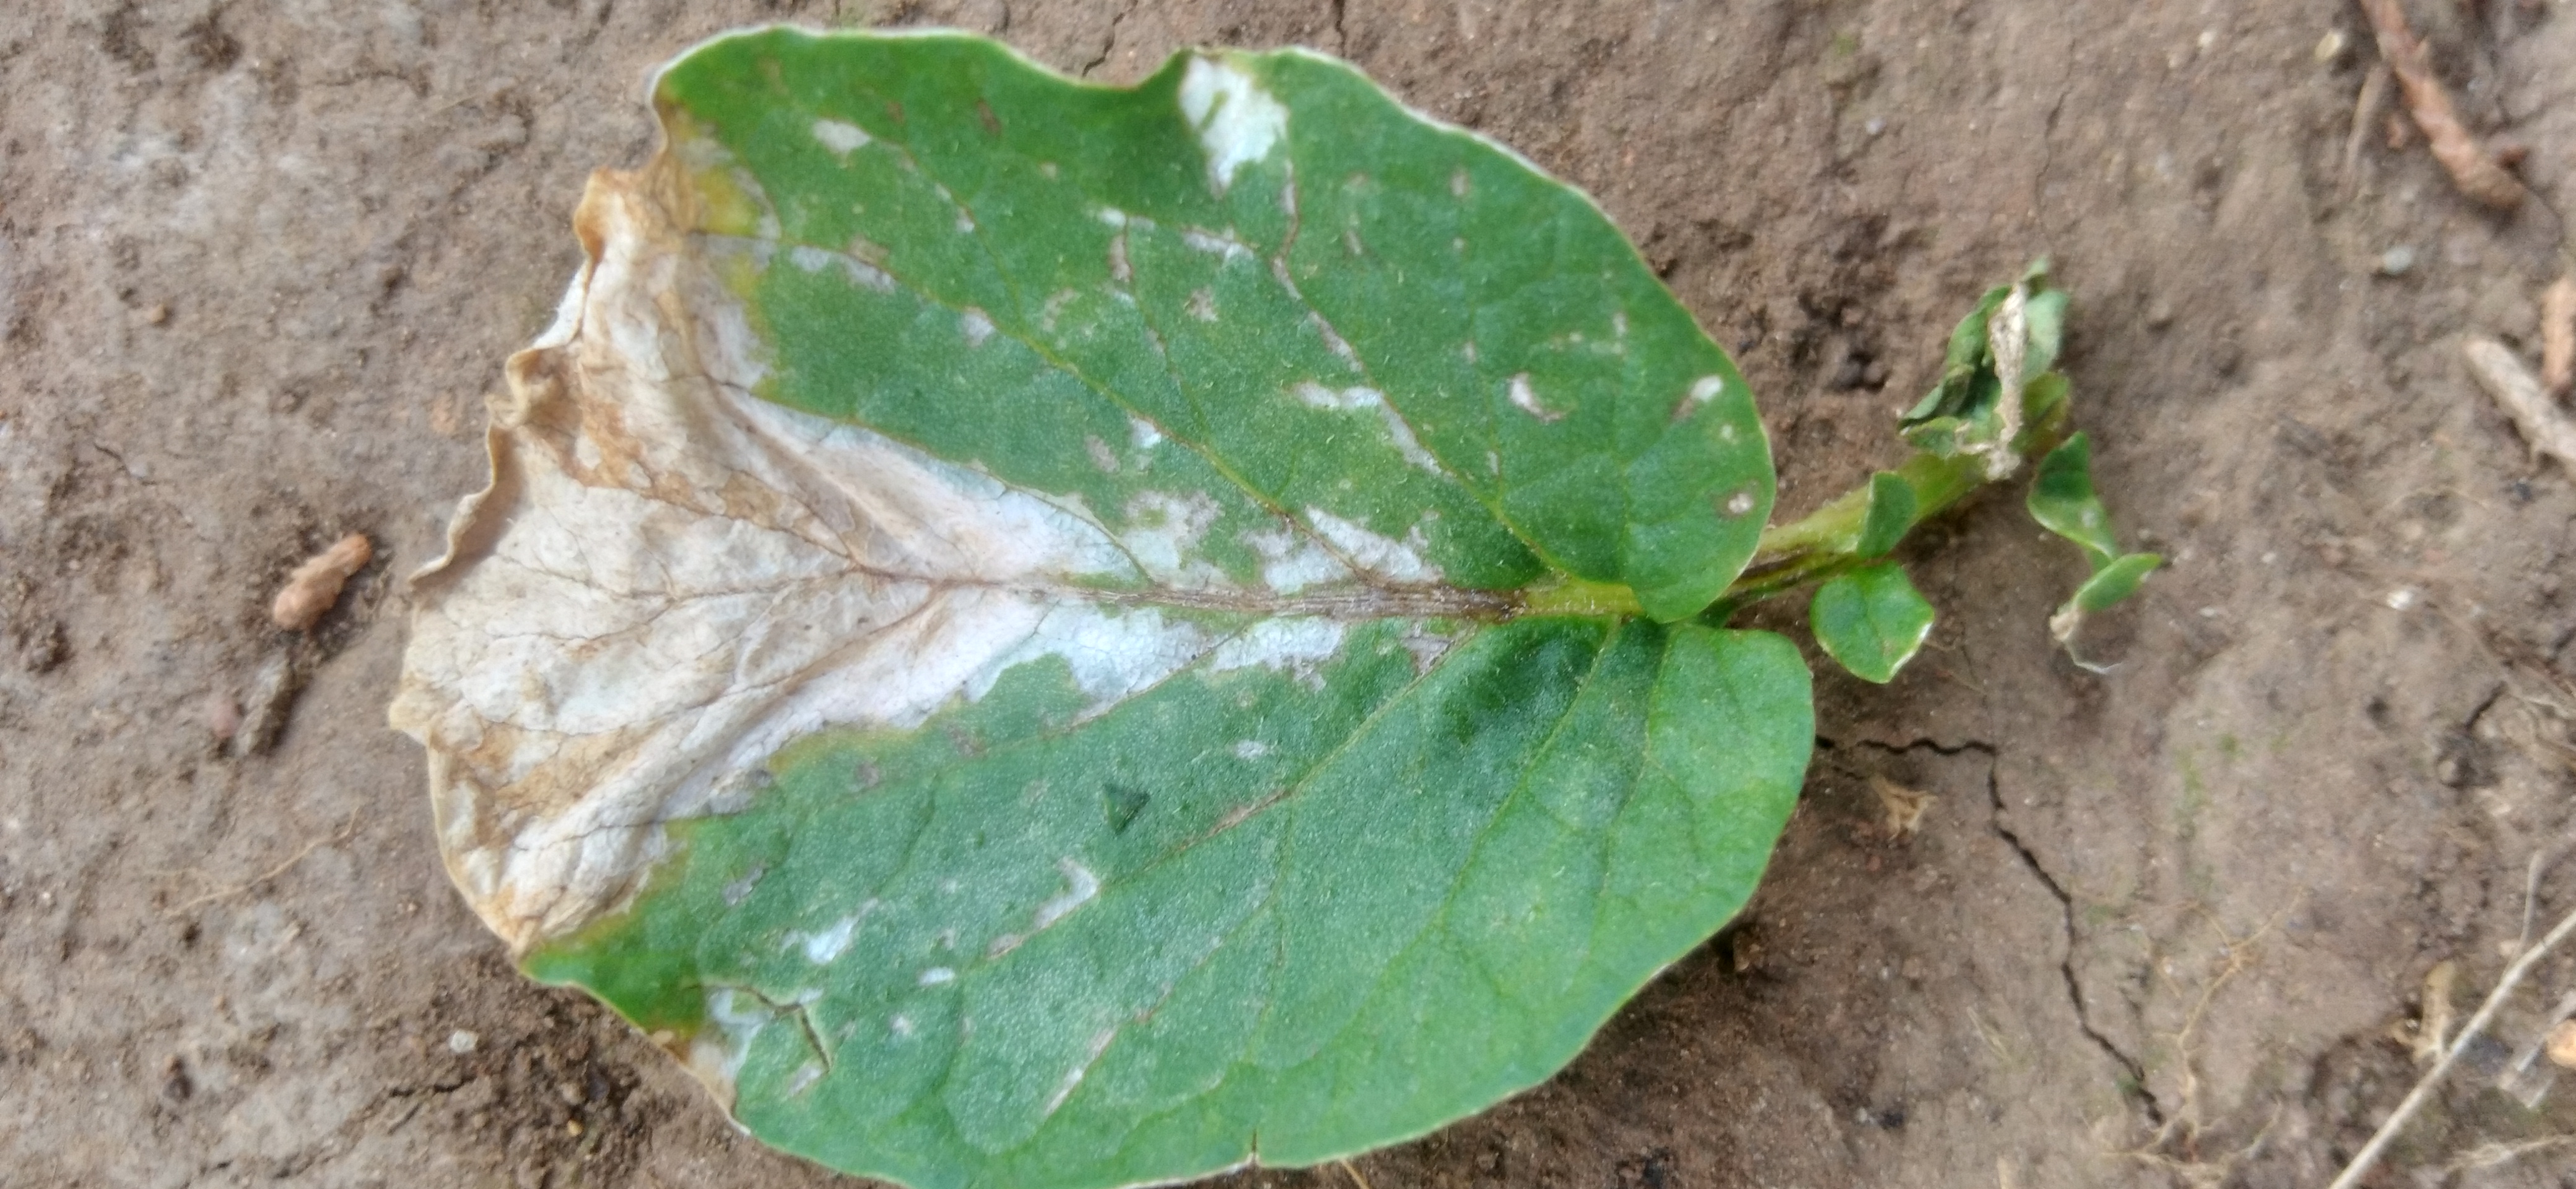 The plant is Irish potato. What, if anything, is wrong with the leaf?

early blight
